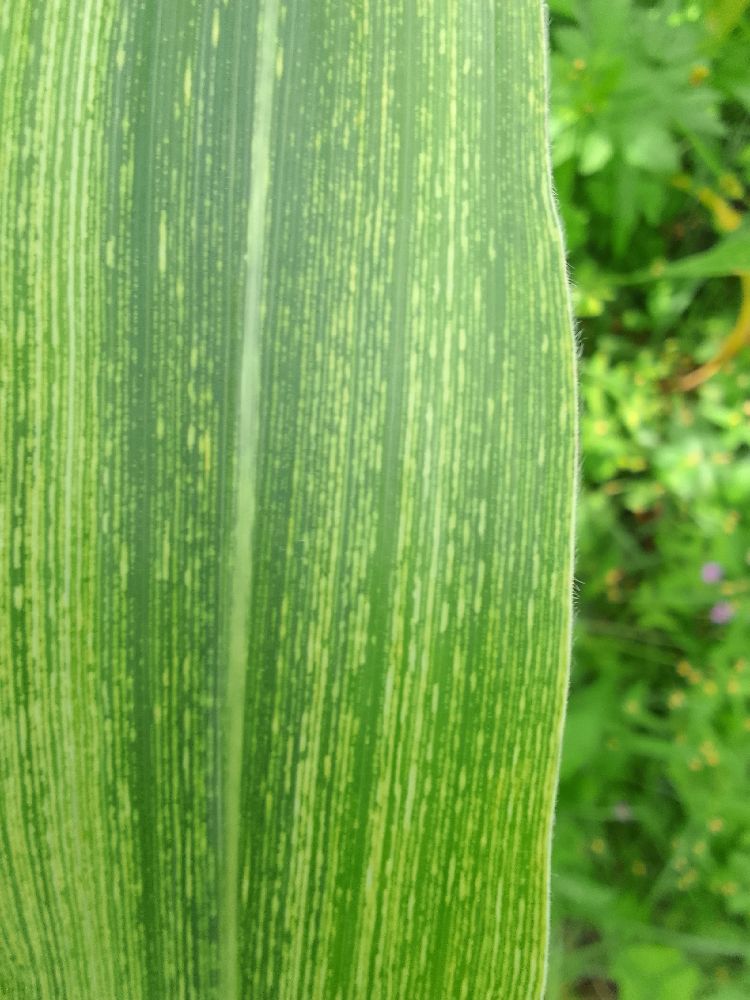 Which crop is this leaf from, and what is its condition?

maize, maize streak virus
